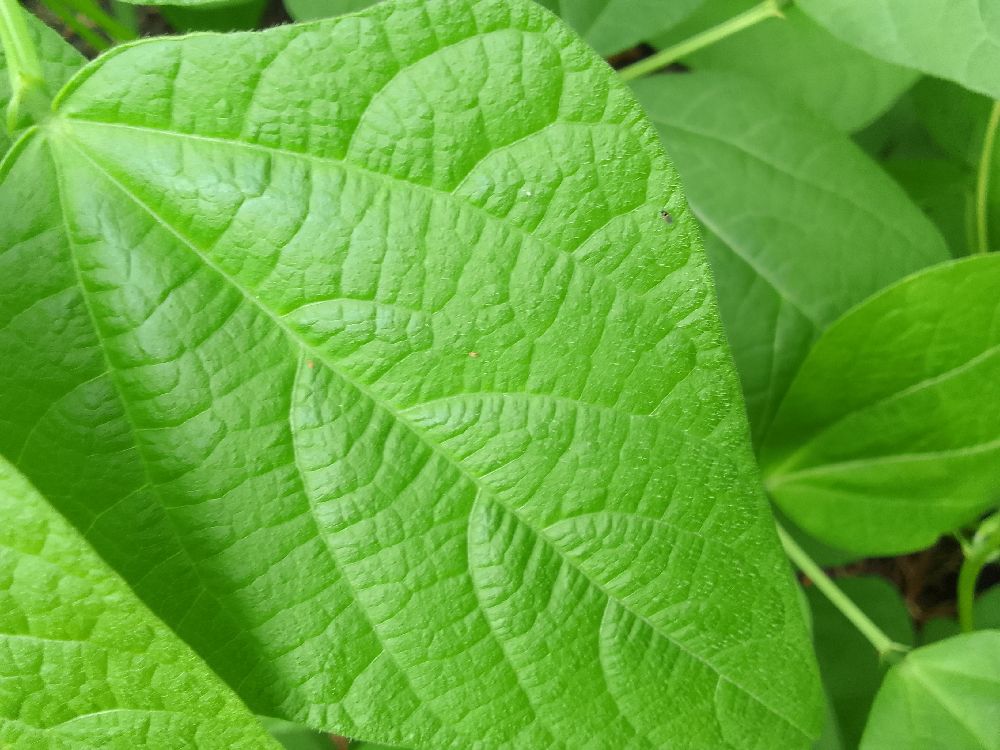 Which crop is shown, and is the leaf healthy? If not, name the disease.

common bean, healthy
